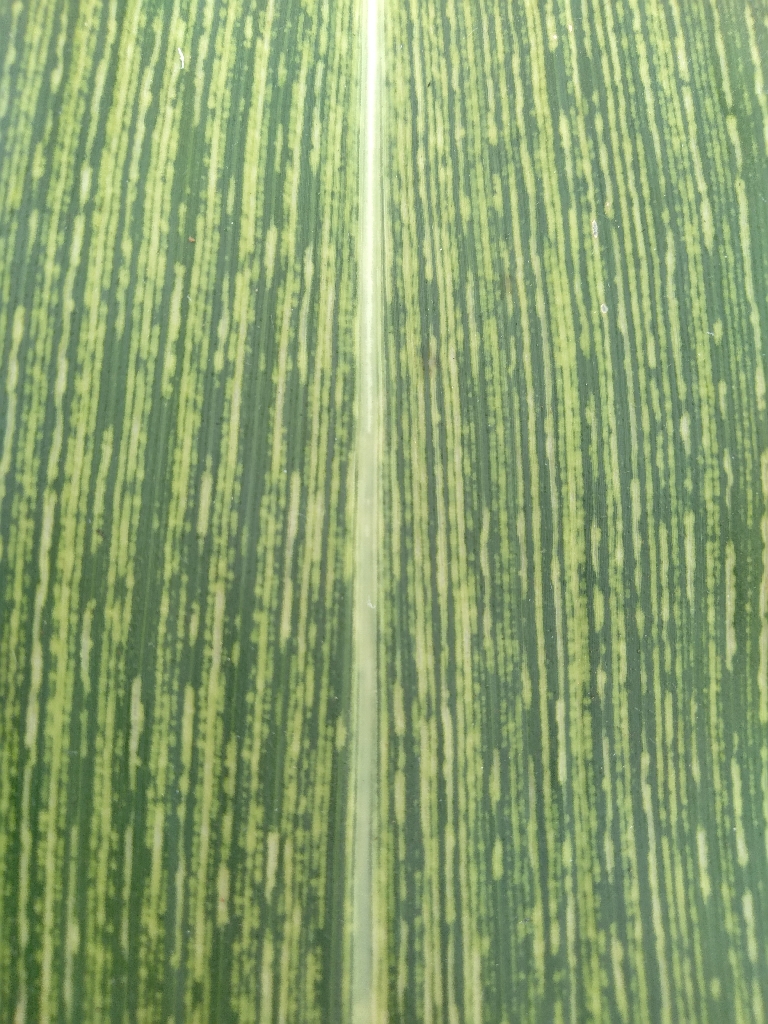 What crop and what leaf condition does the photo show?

maize, maize streak virus
